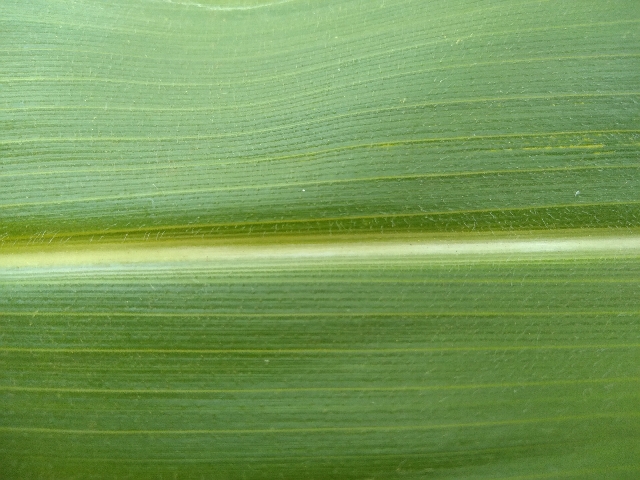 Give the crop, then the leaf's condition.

maize, healthy
